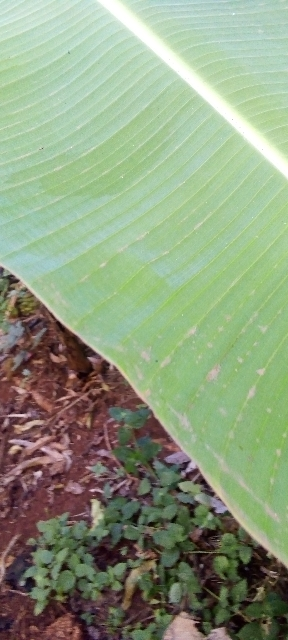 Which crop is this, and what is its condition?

banana, healthy
